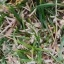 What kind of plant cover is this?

grass
